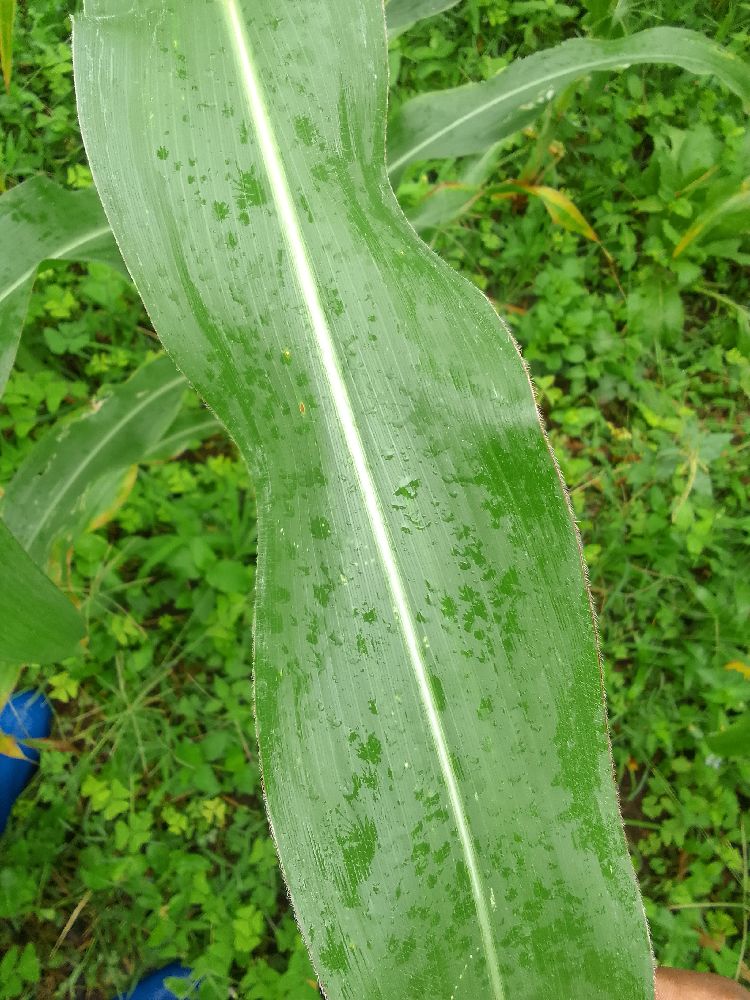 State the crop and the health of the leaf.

maize, healthy
